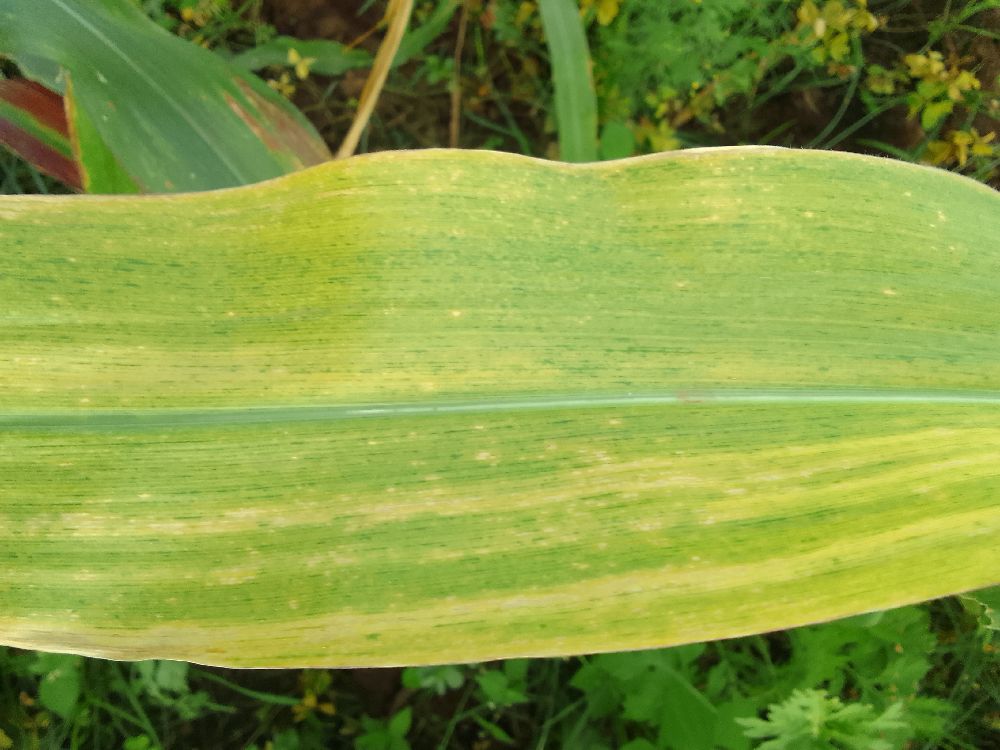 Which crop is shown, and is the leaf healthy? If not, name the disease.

maize, maize lethal necrosis
